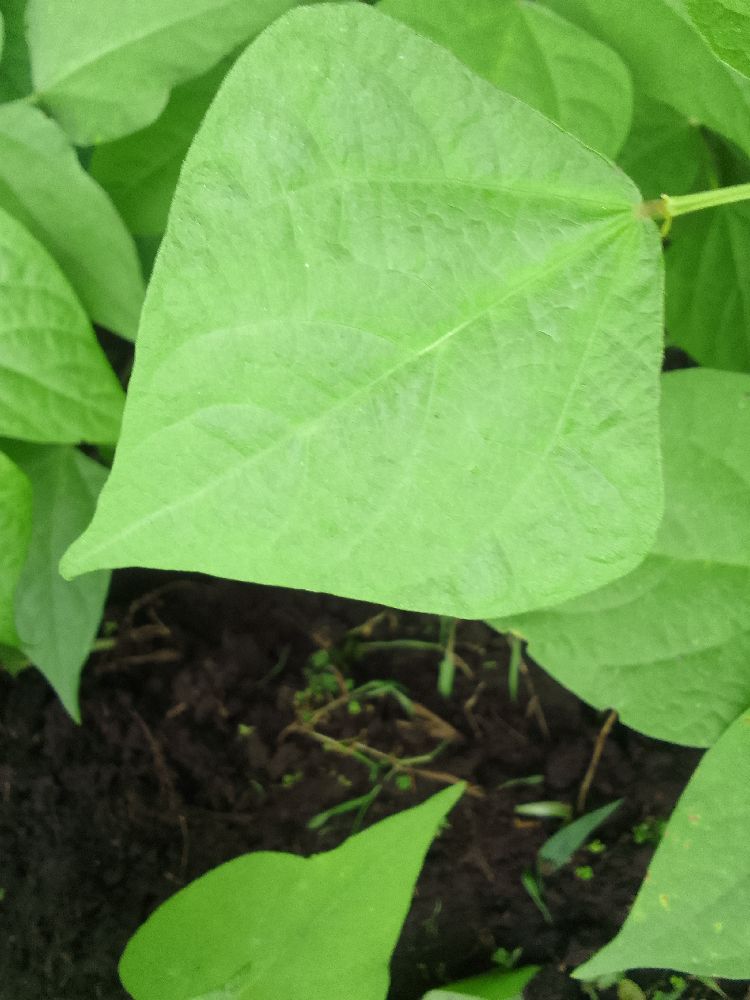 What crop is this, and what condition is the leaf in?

common bean, healthy
